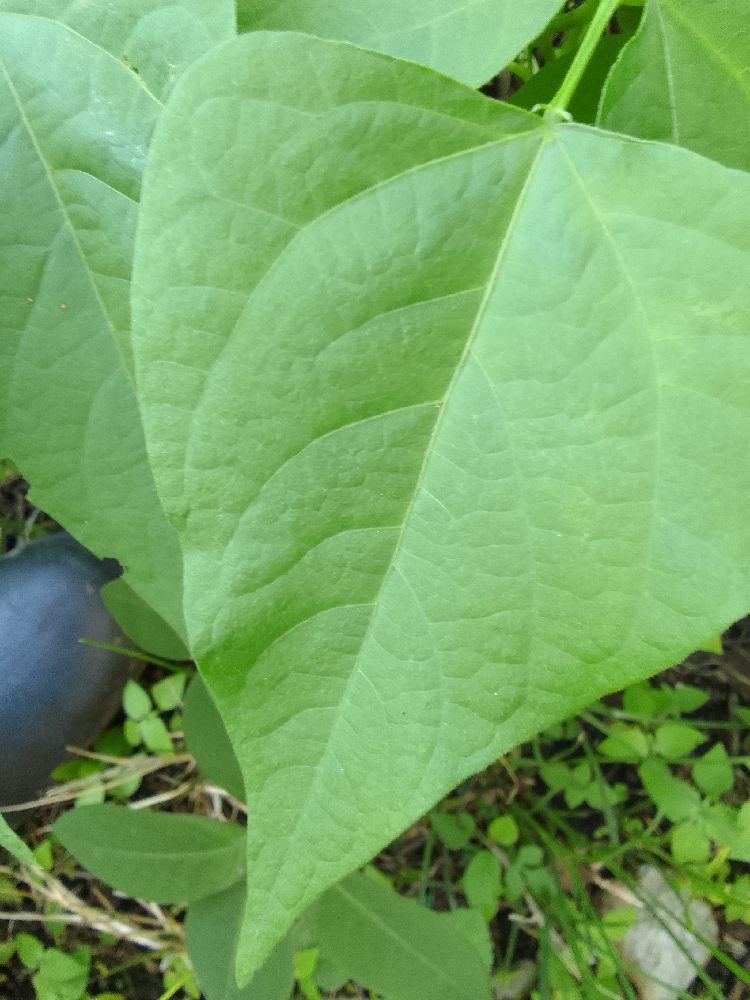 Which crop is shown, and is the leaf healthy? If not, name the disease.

common bean, healthy
